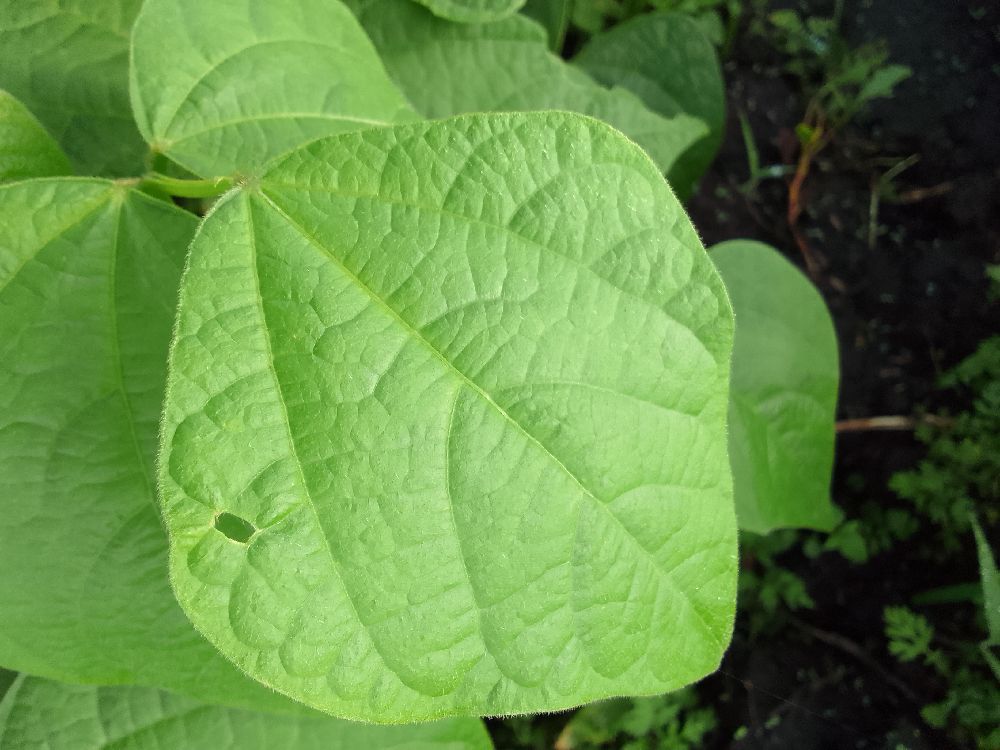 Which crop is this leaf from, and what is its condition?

common bean, healthy
